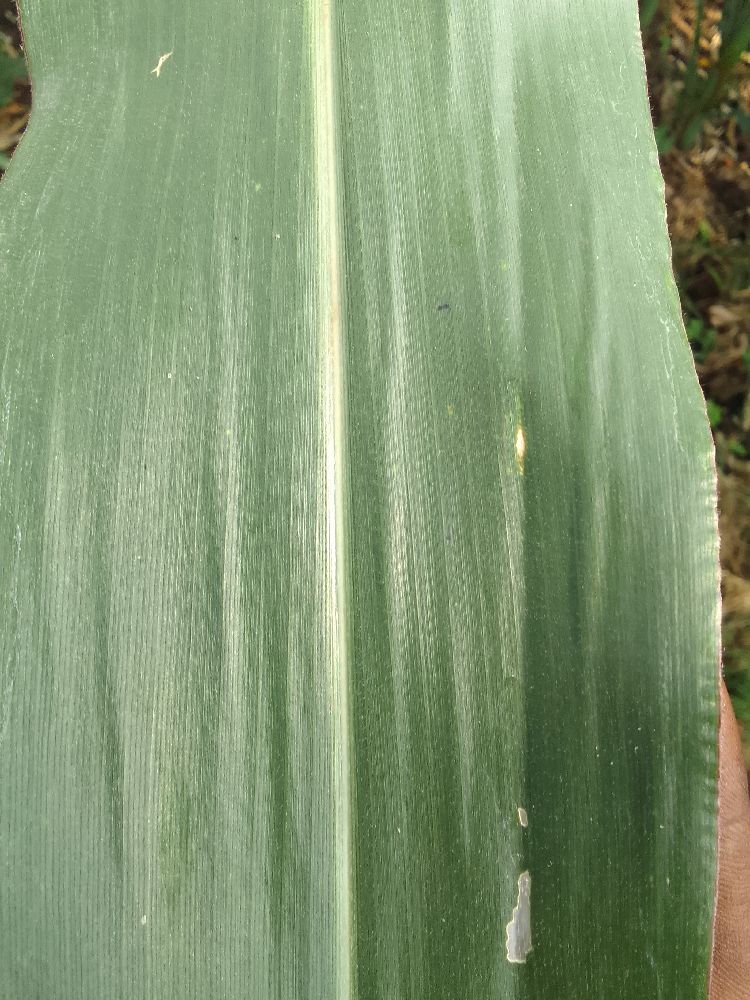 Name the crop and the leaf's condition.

maize, healthy
